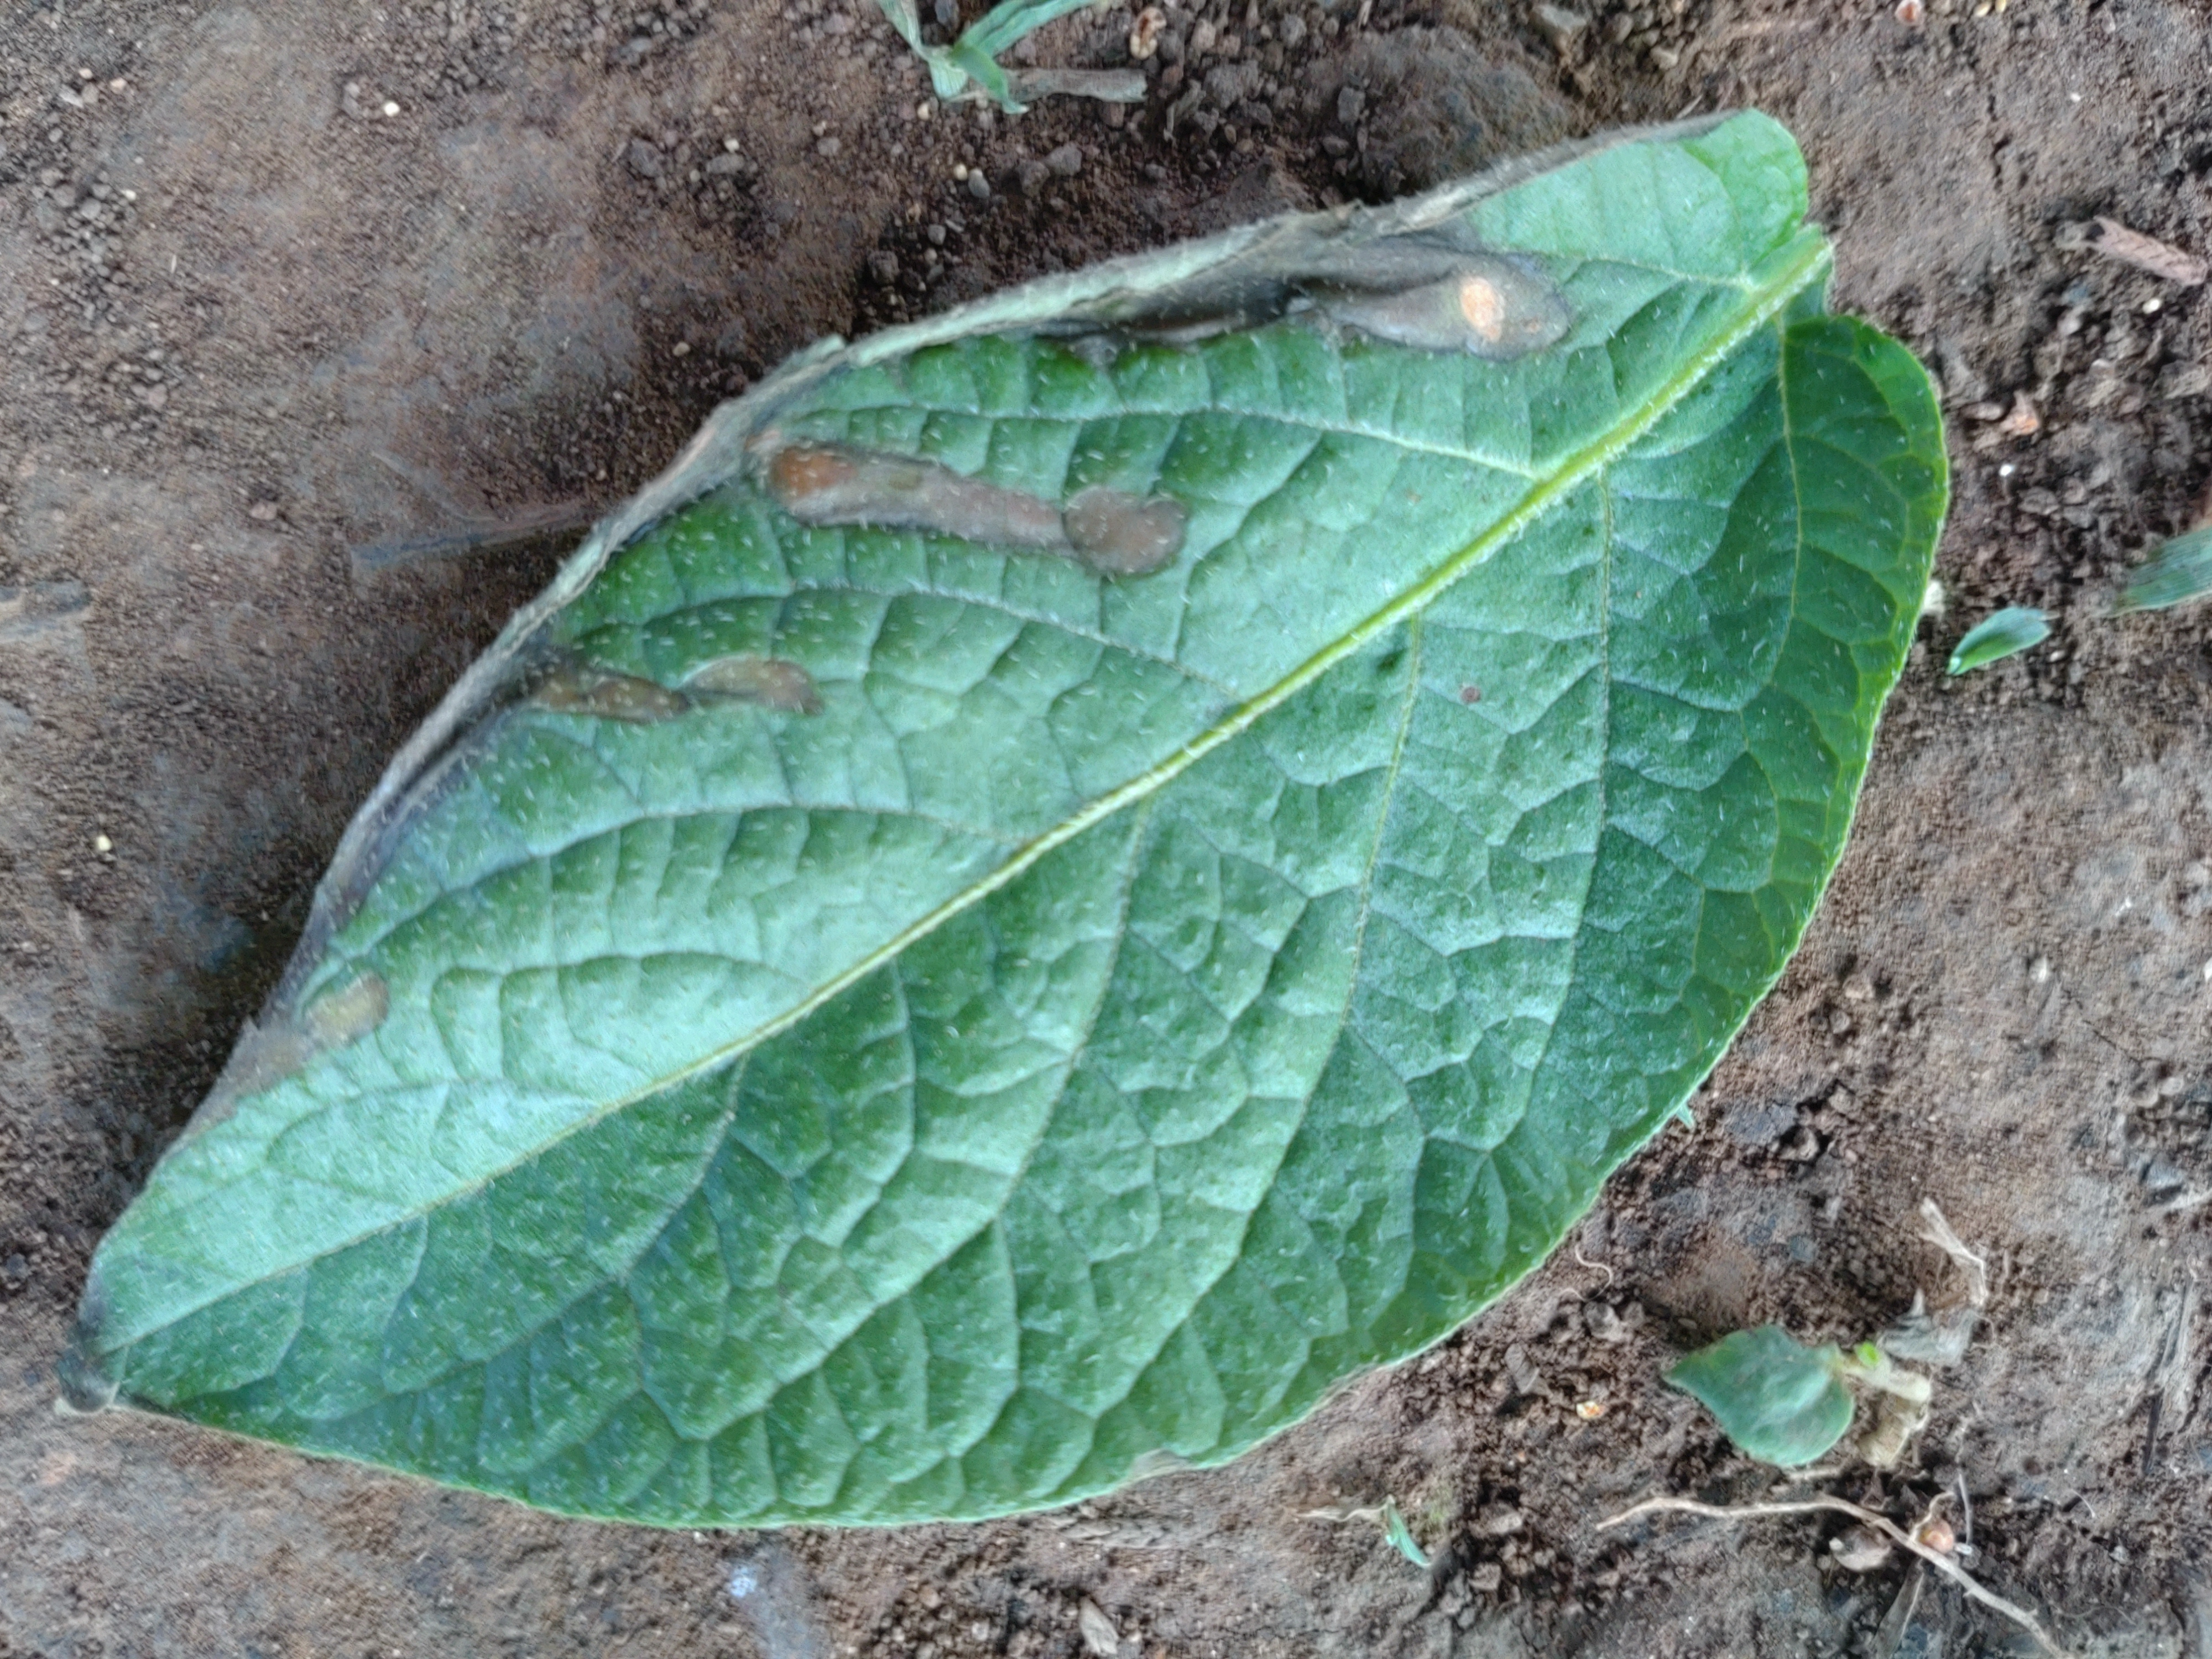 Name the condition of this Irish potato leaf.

early blight
